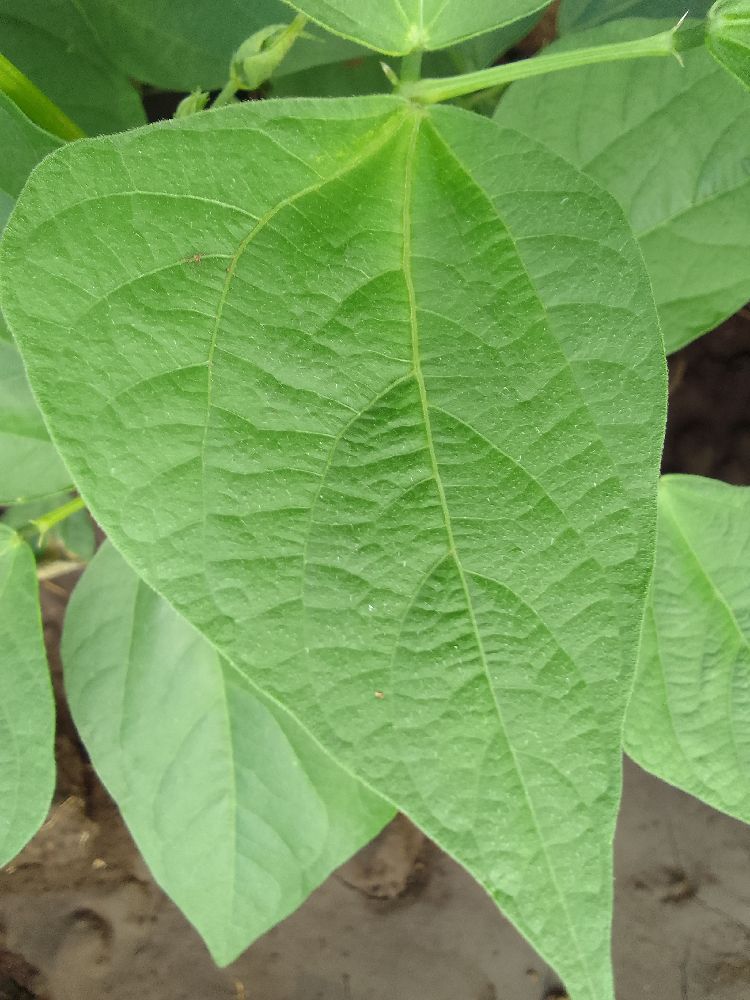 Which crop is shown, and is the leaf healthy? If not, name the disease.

common bean, healthy
